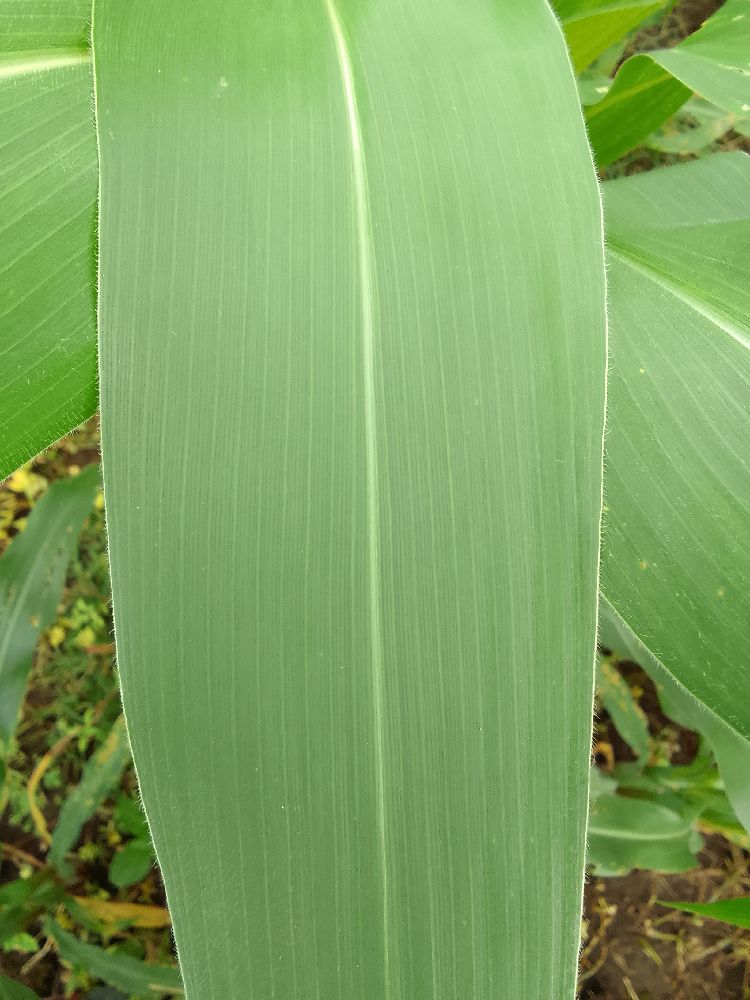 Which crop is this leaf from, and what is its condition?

maize, healthy
